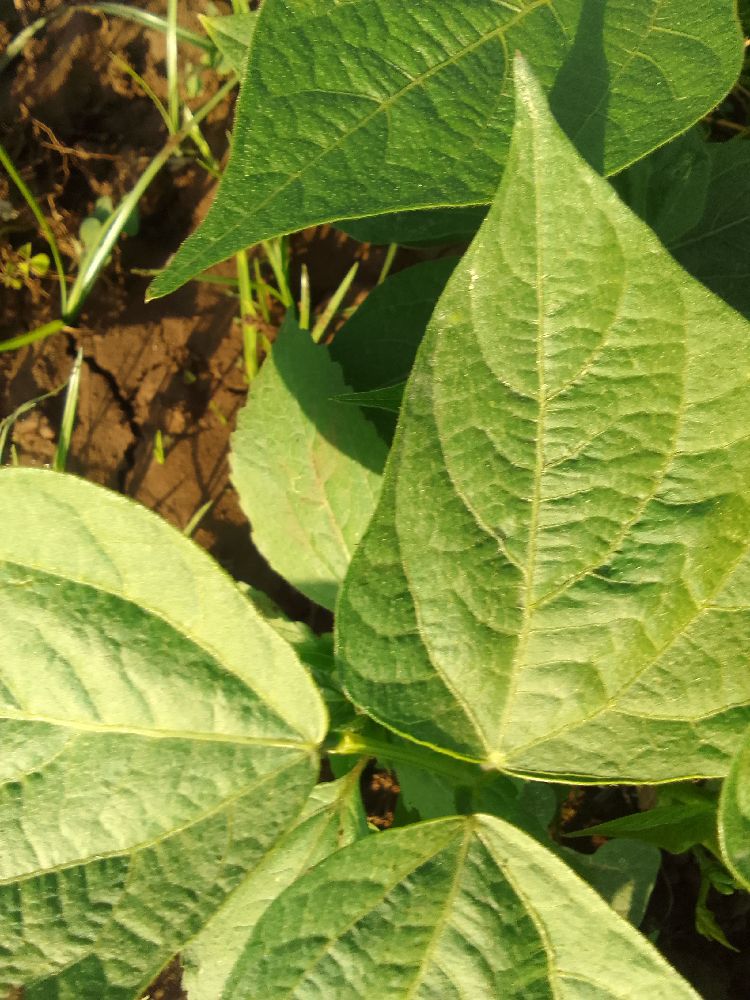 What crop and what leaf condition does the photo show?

common bean, healthy
